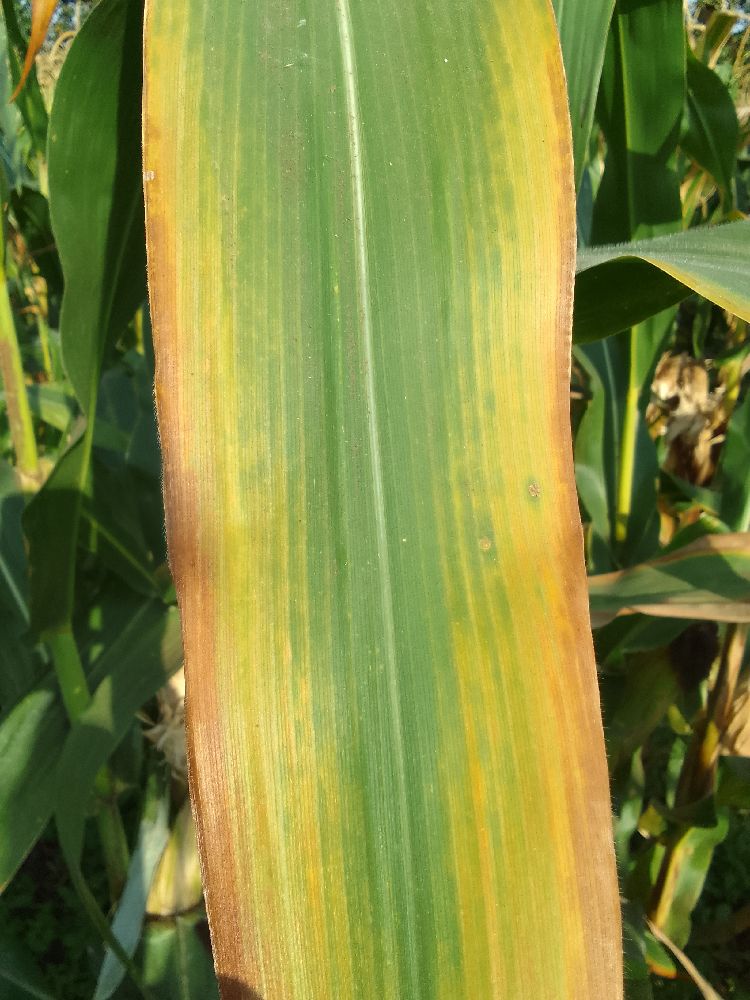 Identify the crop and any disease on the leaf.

maize, maize lethal necrosis
